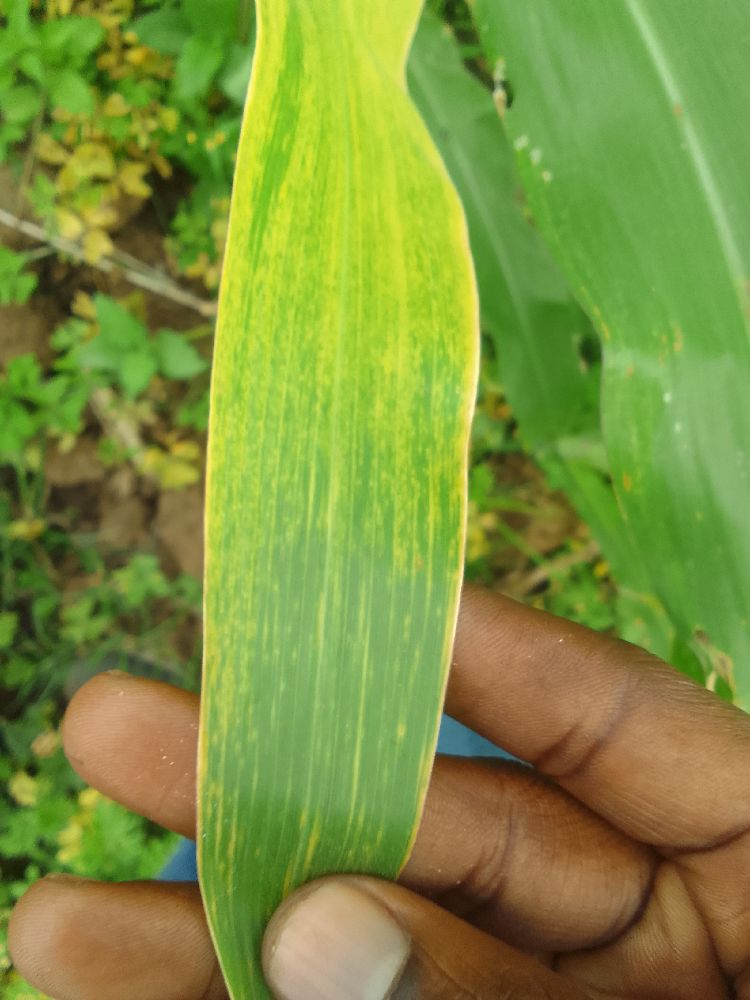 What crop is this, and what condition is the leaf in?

maize, maize lethal necrosis
